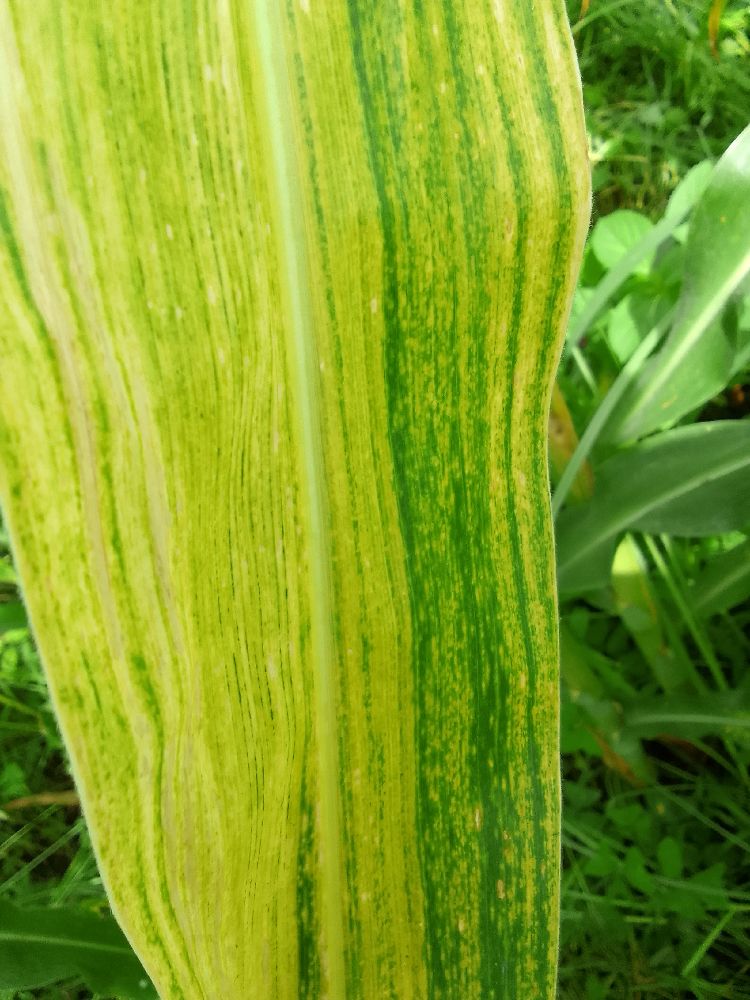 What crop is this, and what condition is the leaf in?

maize, maize lethal necrosis
